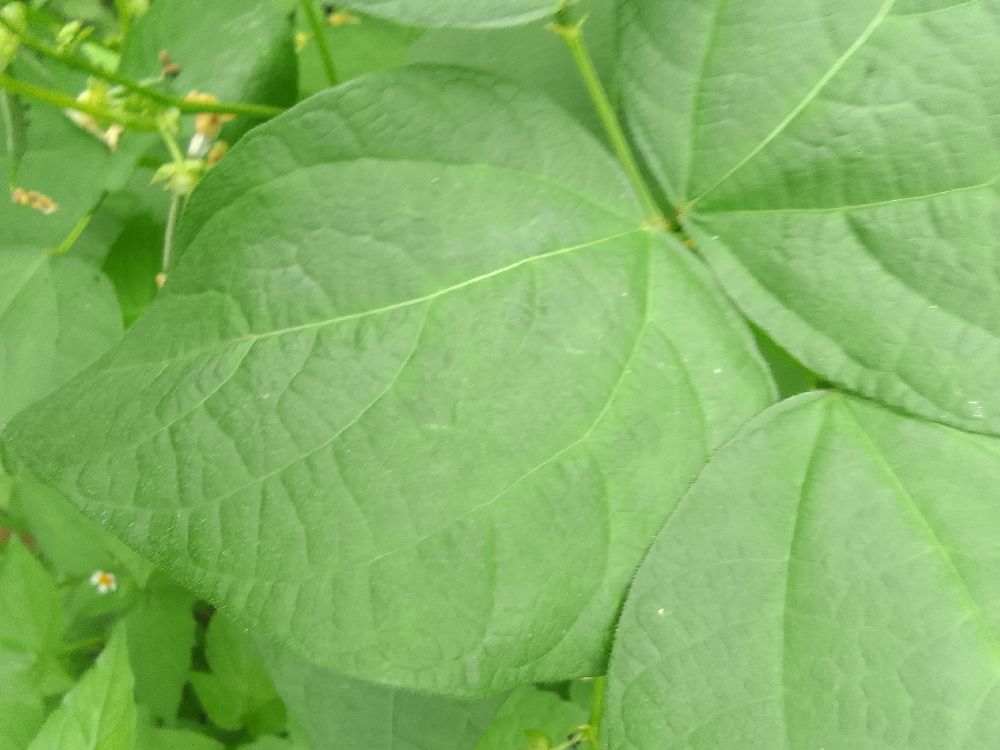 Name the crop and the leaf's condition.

common bean, healthy
